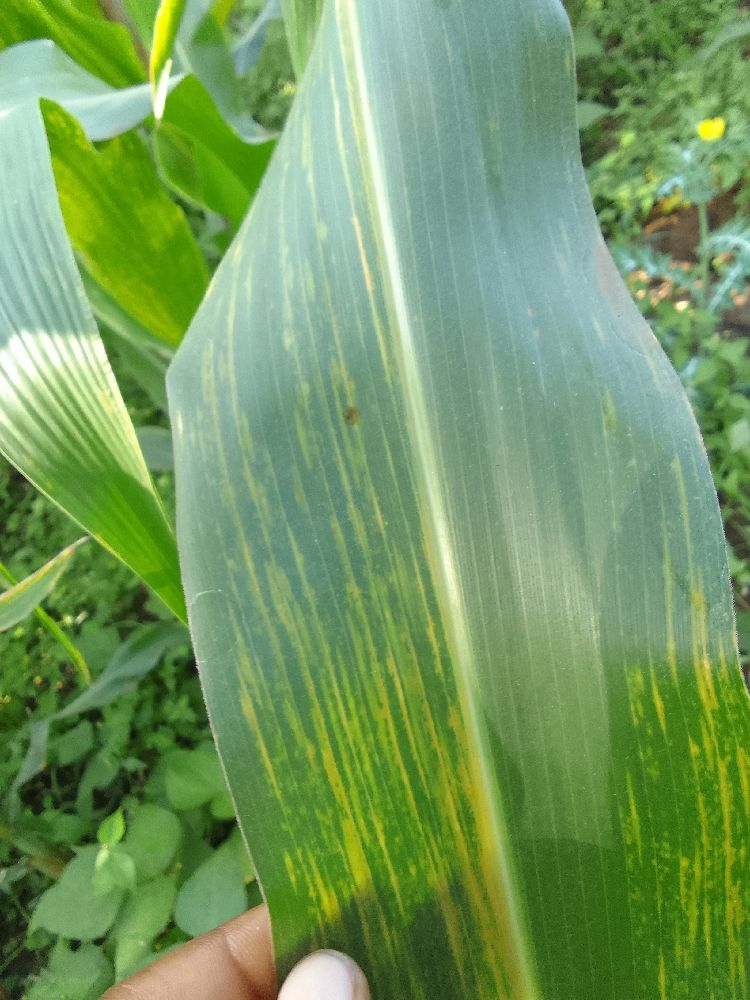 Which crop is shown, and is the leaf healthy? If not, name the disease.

maize, maize lethal necrosis
